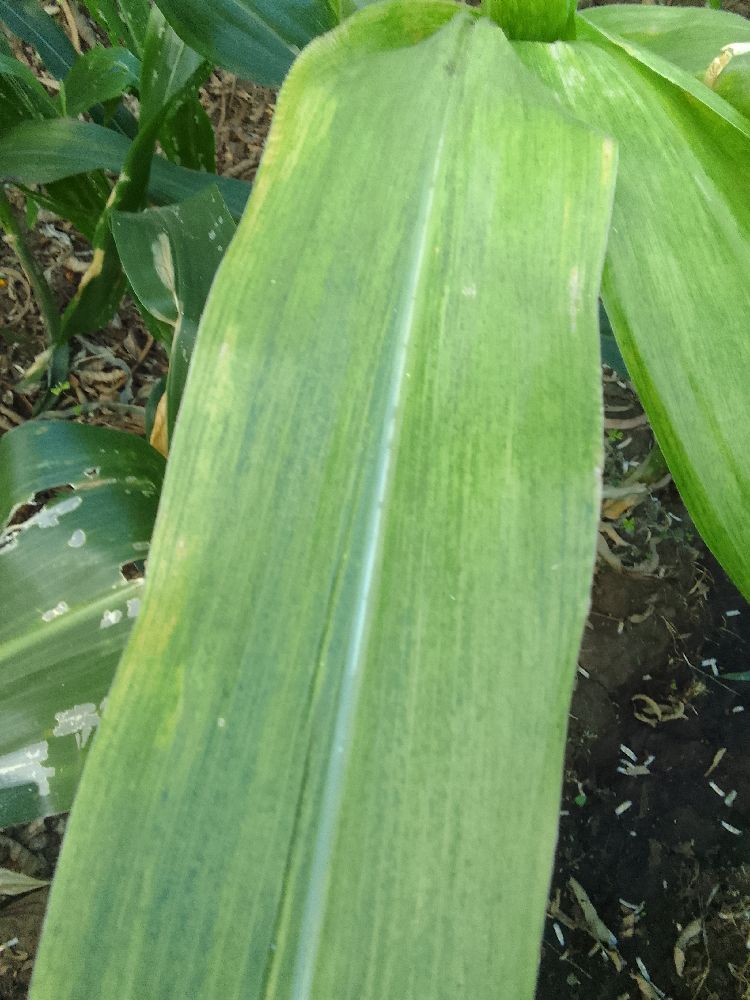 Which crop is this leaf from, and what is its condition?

maize, maize lethal necrosis
